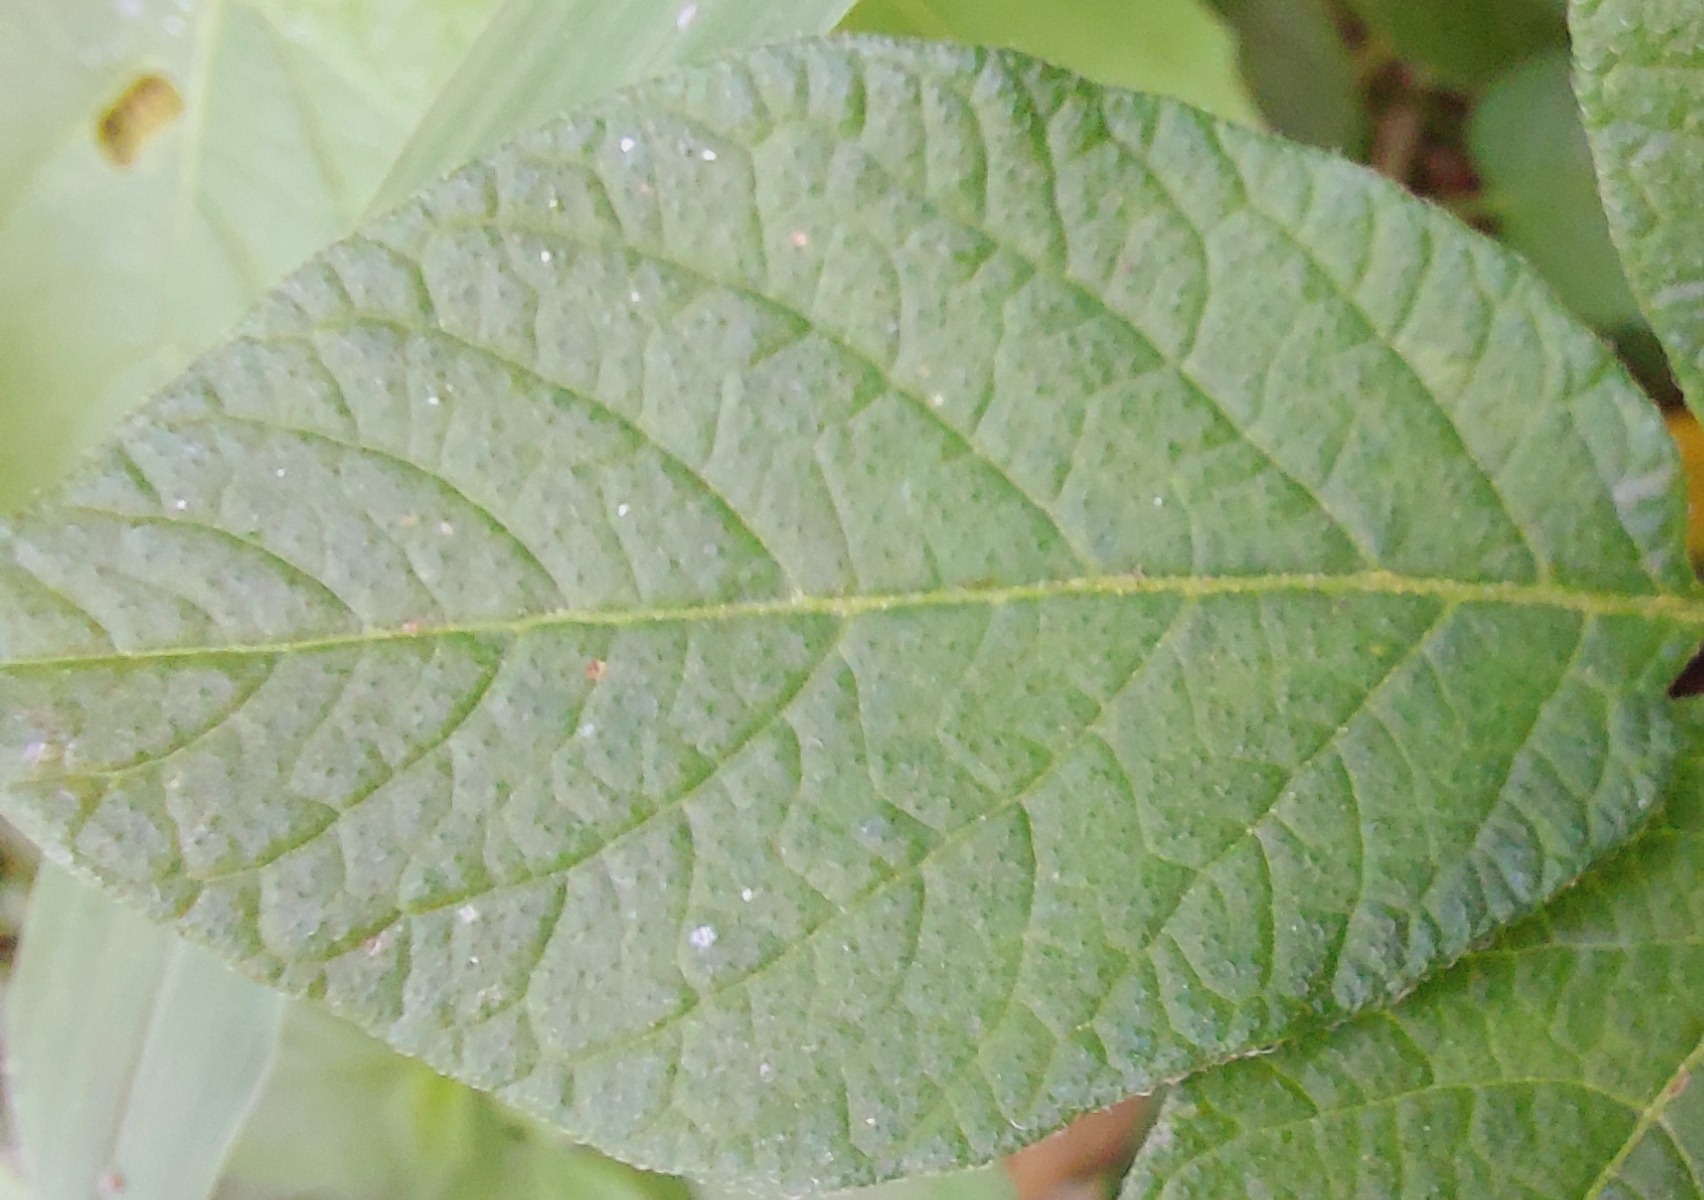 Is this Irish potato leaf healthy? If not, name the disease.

healthy
